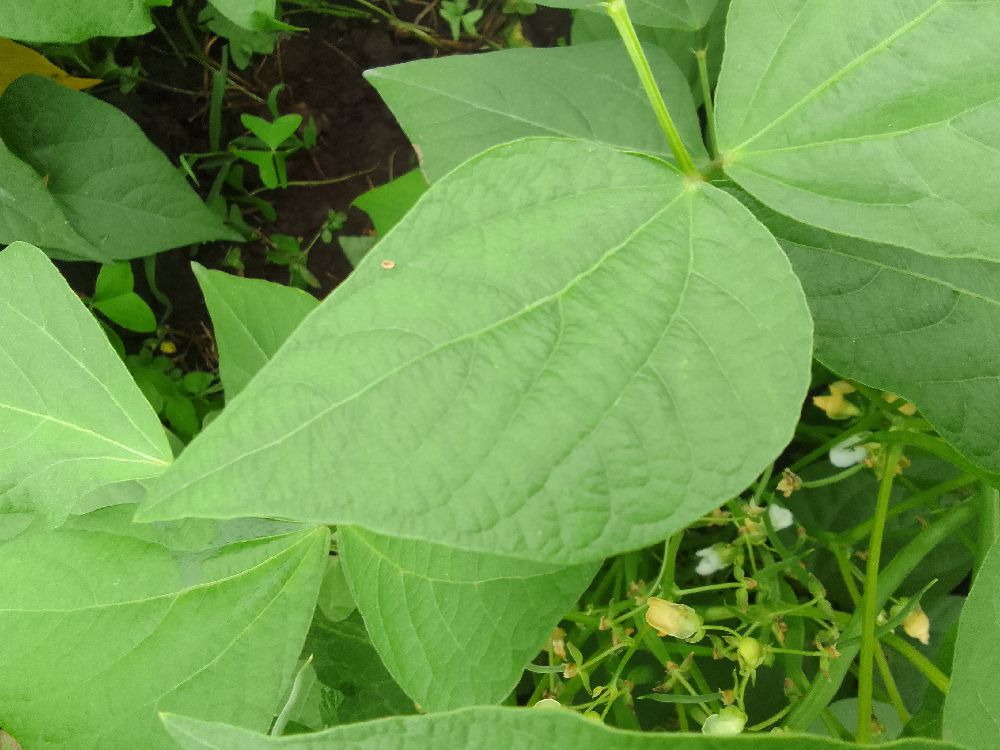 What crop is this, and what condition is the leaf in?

common bean, healthy
